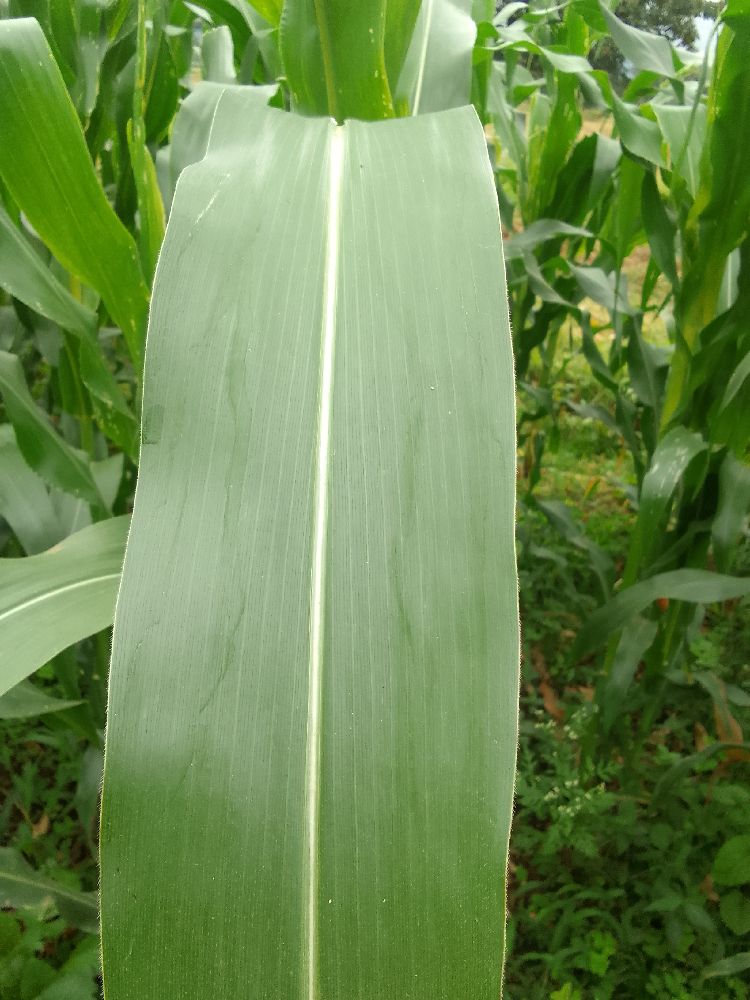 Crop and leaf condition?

maize, healthy
